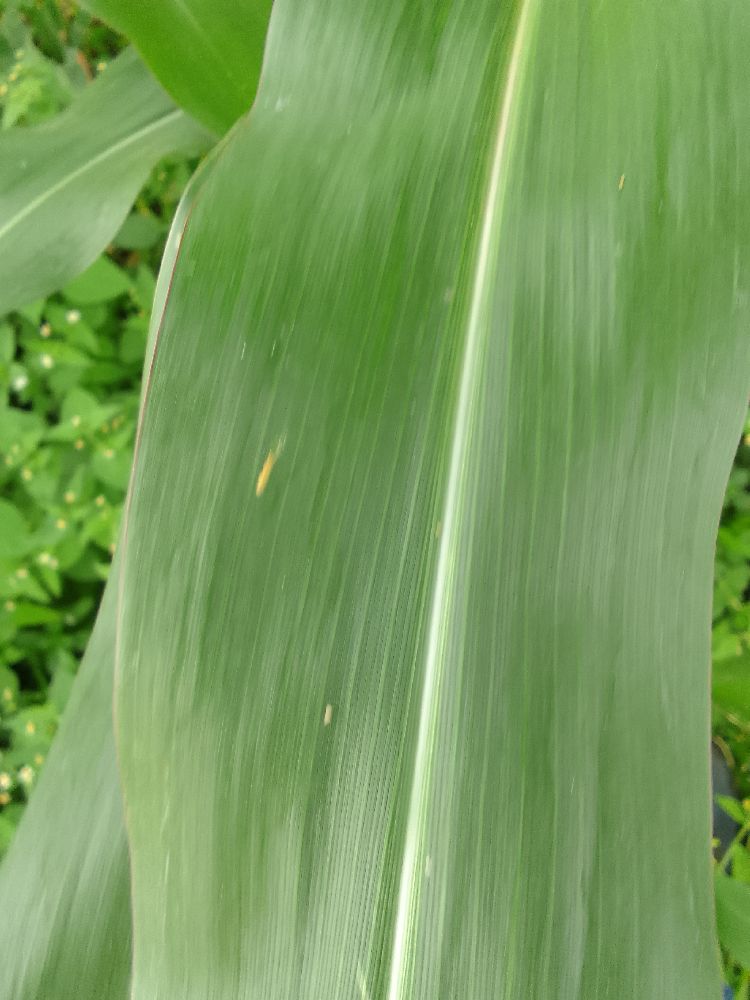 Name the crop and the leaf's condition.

maize, healthy
